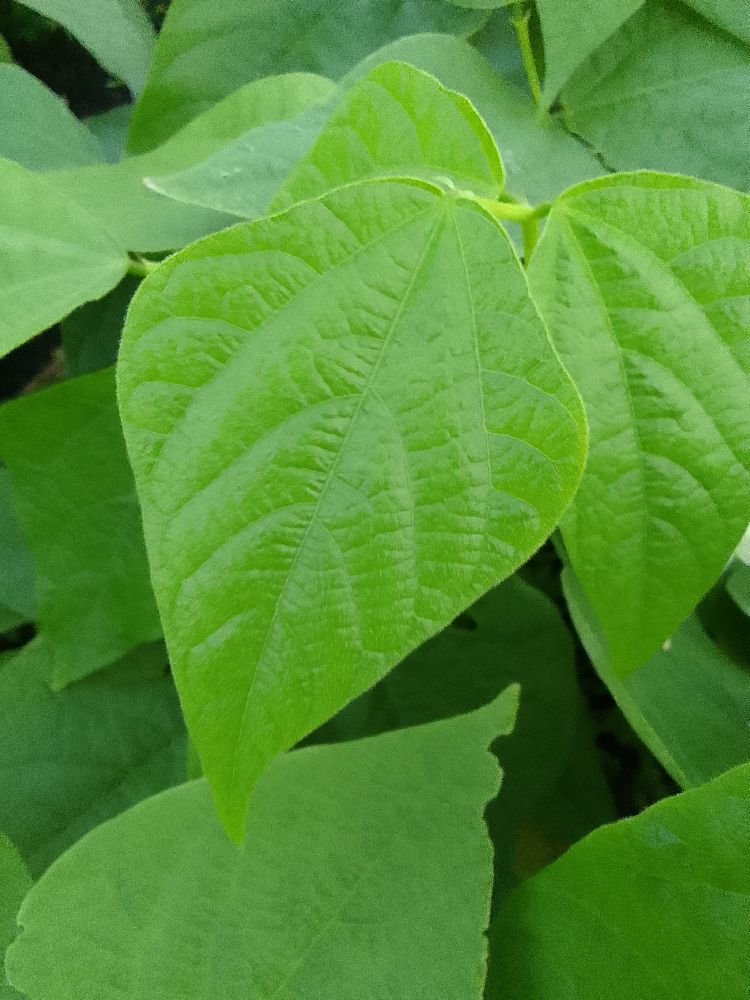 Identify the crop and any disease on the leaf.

common bean, healthy
